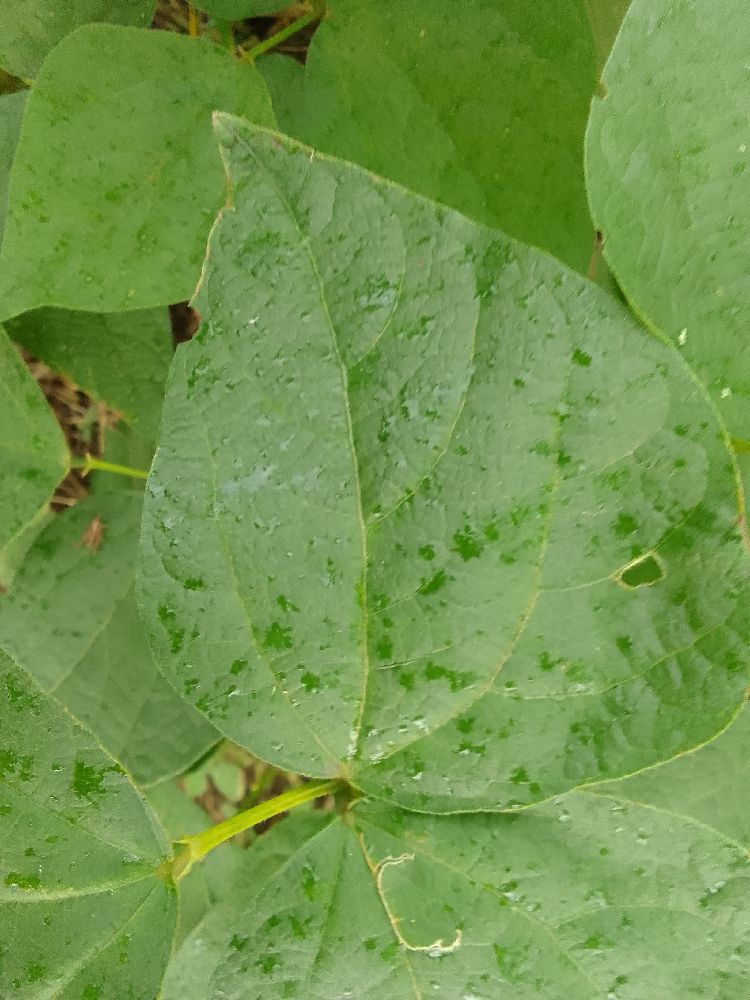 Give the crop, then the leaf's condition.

common bean, healthy
